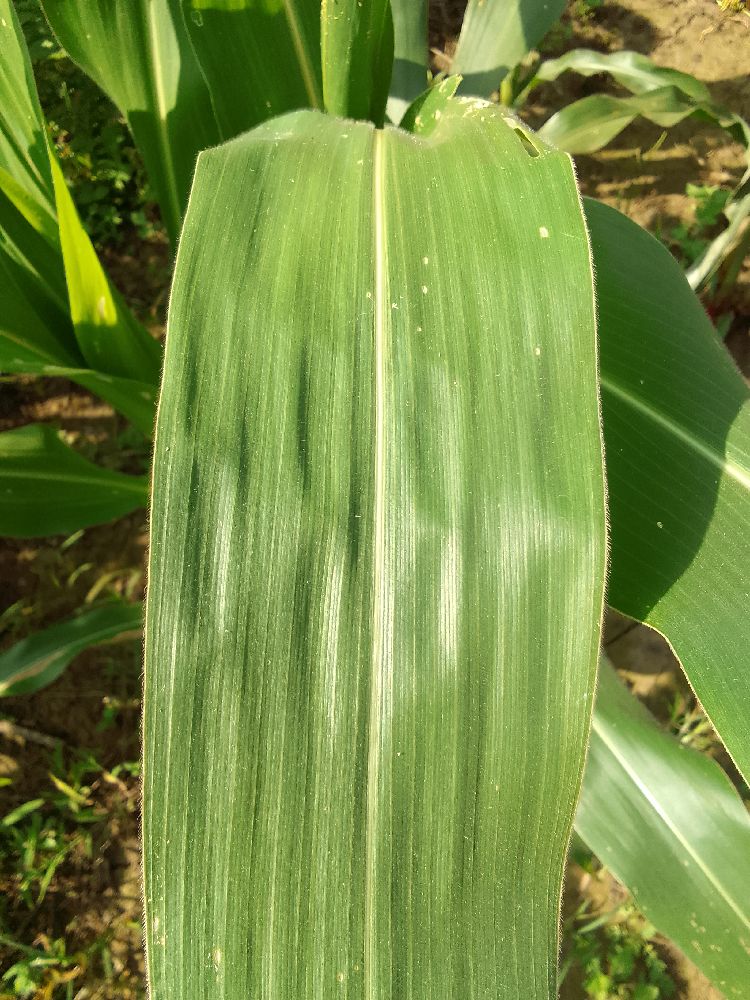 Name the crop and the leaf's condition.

maize, healthy
